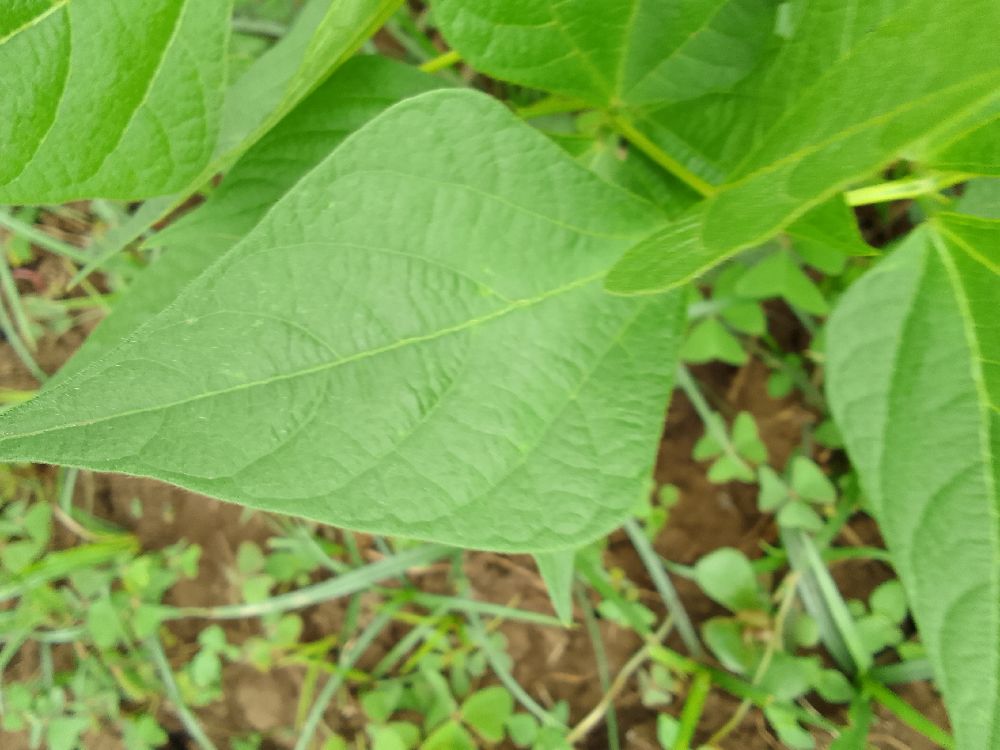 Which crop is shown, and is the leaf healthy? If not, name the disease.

common bean, healthy
